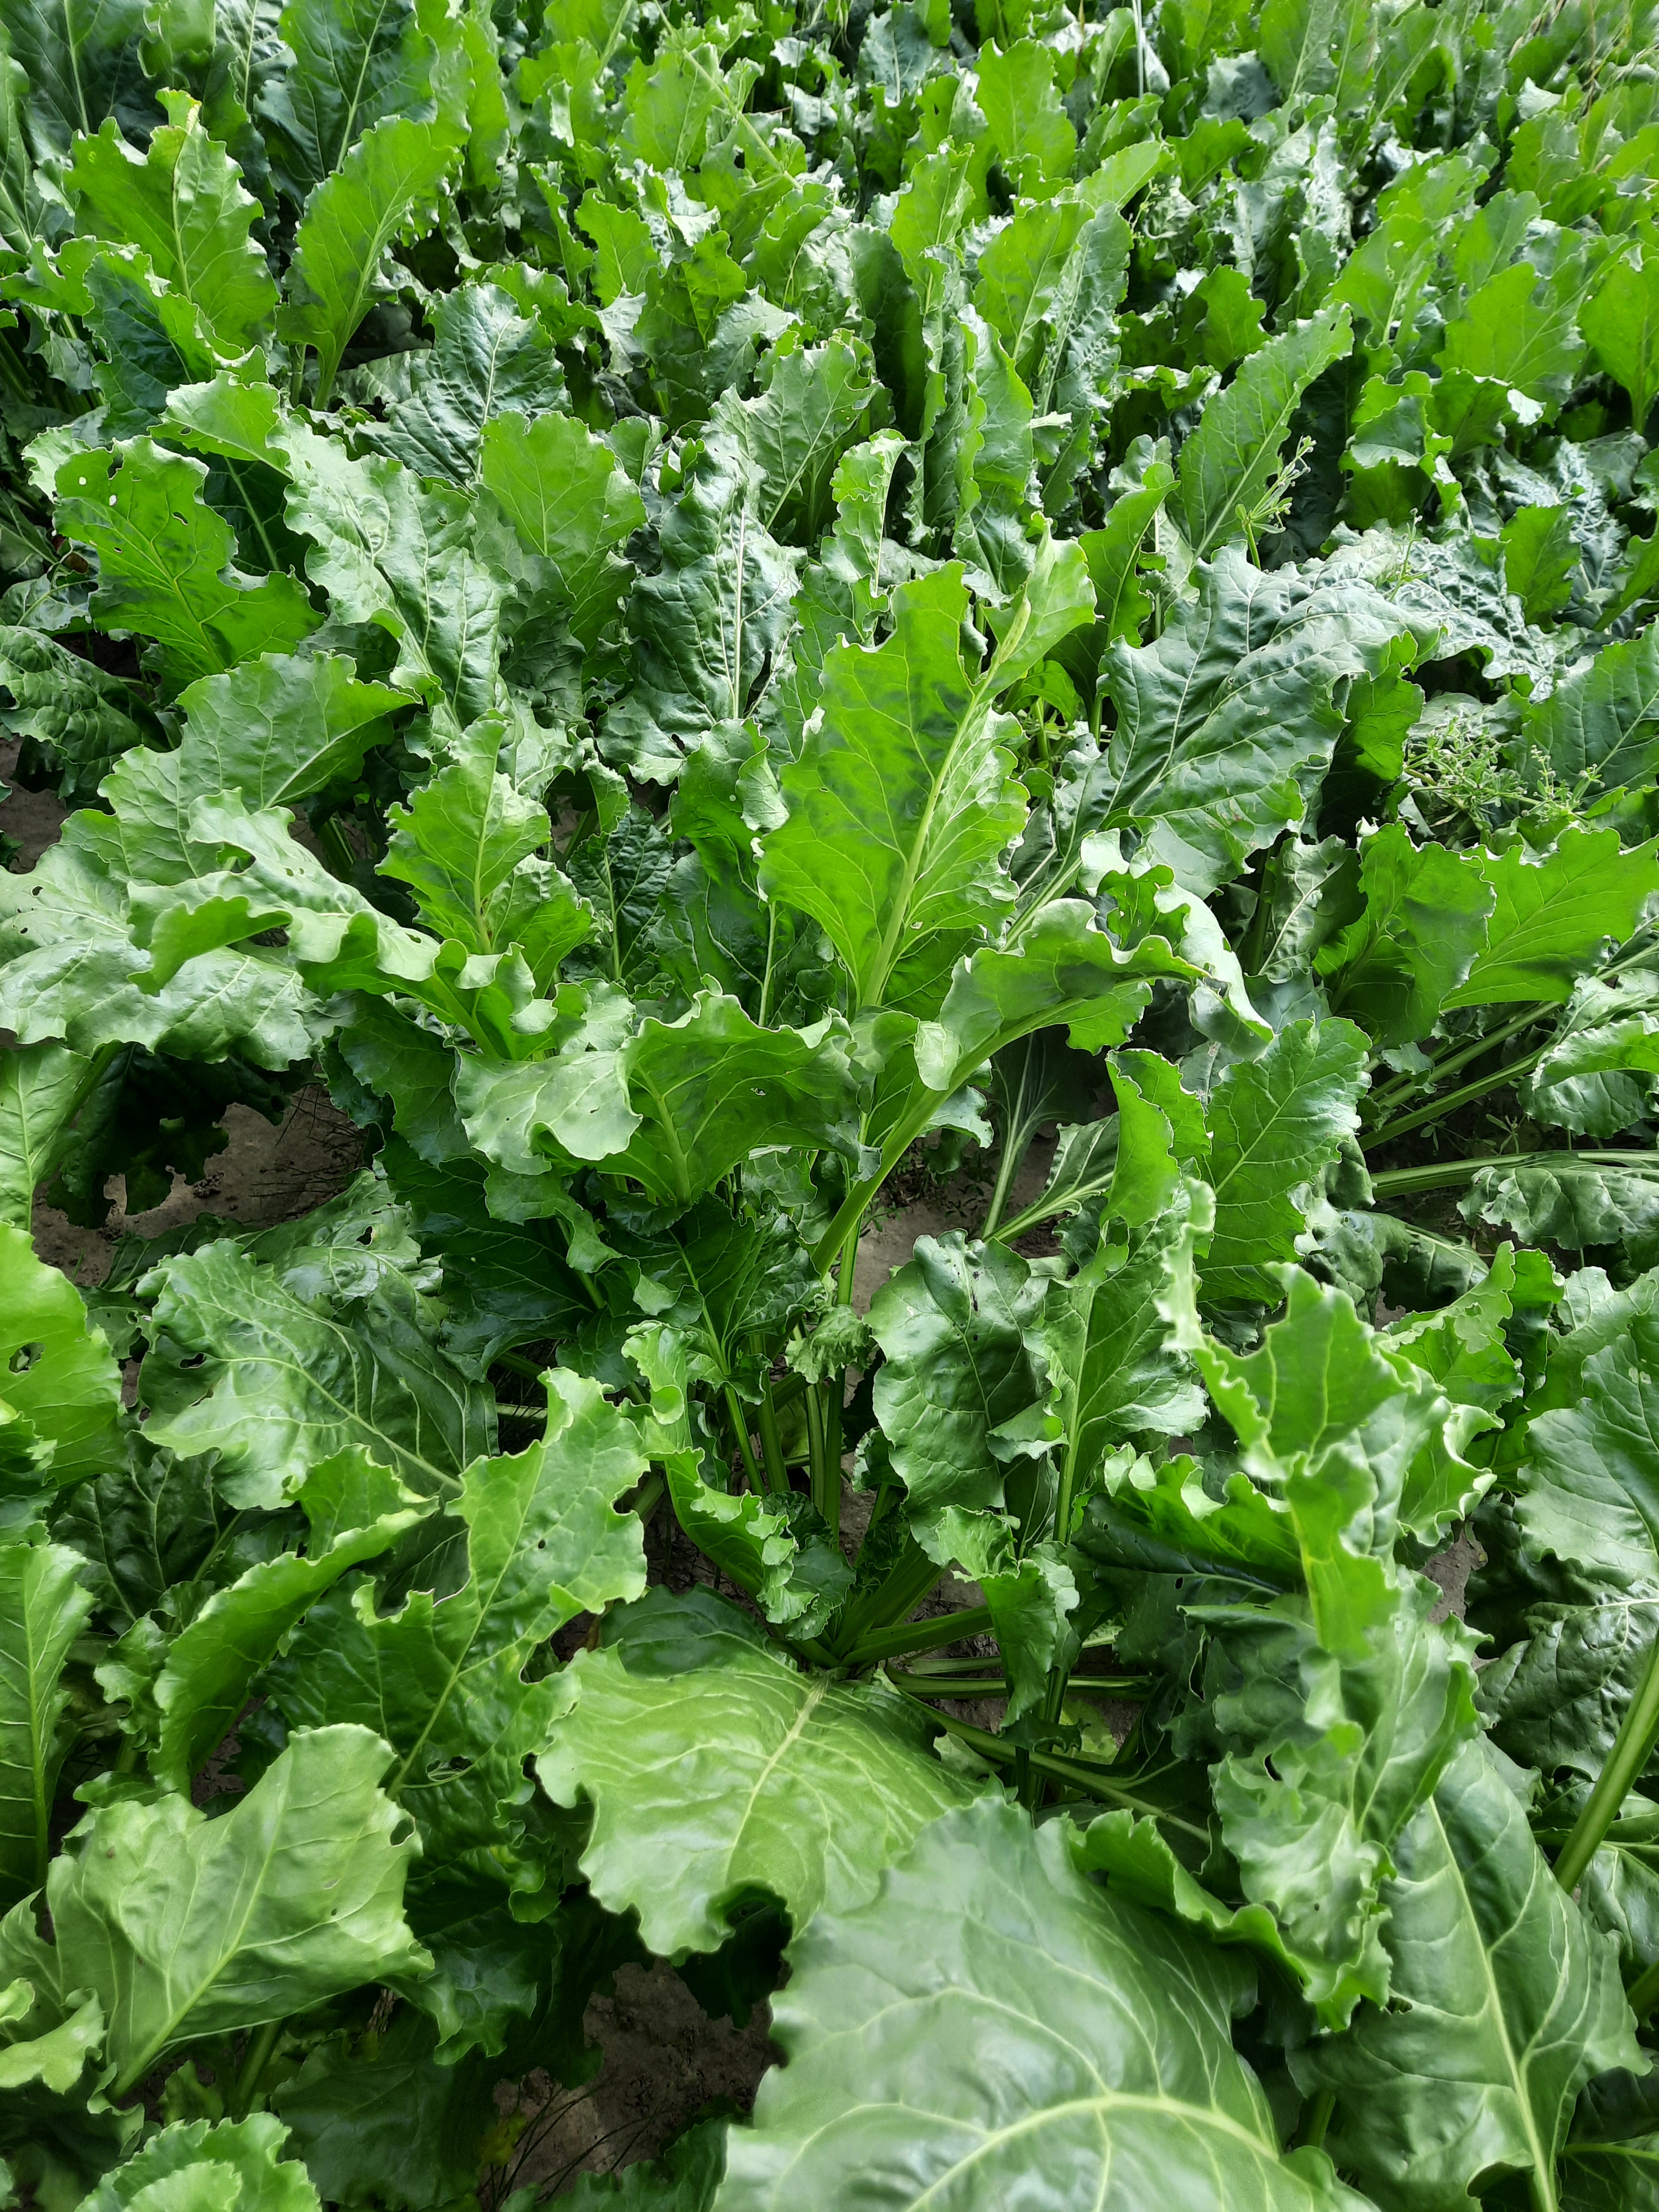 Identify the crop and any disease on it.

beet, unaffected
